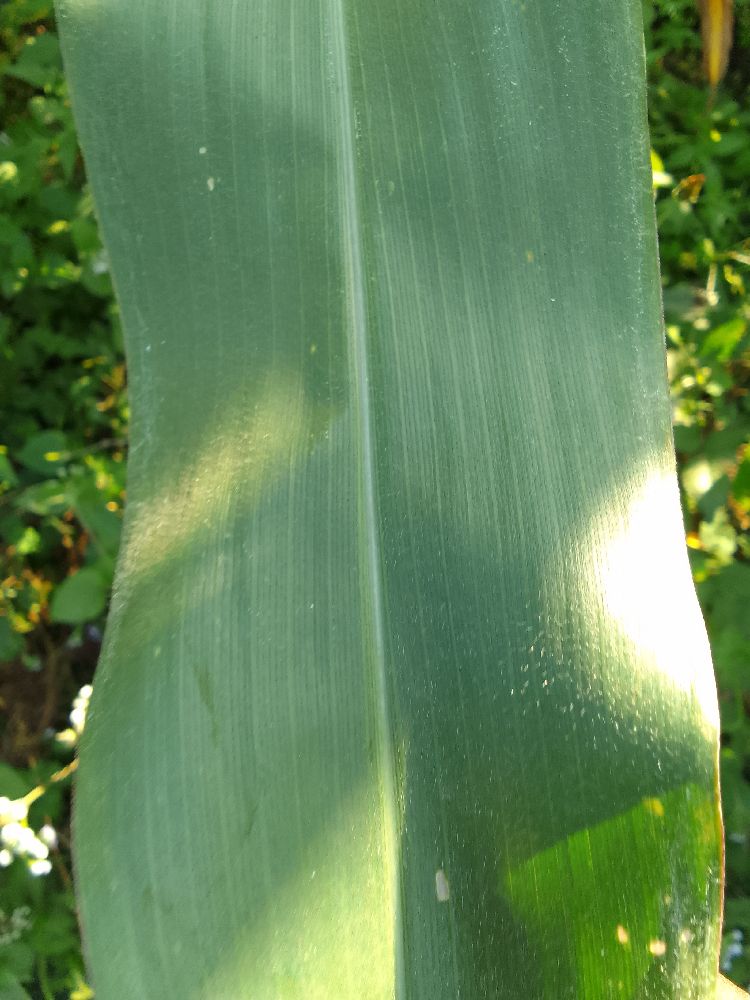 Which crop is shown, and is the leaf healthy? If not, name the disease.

maize, healthy
